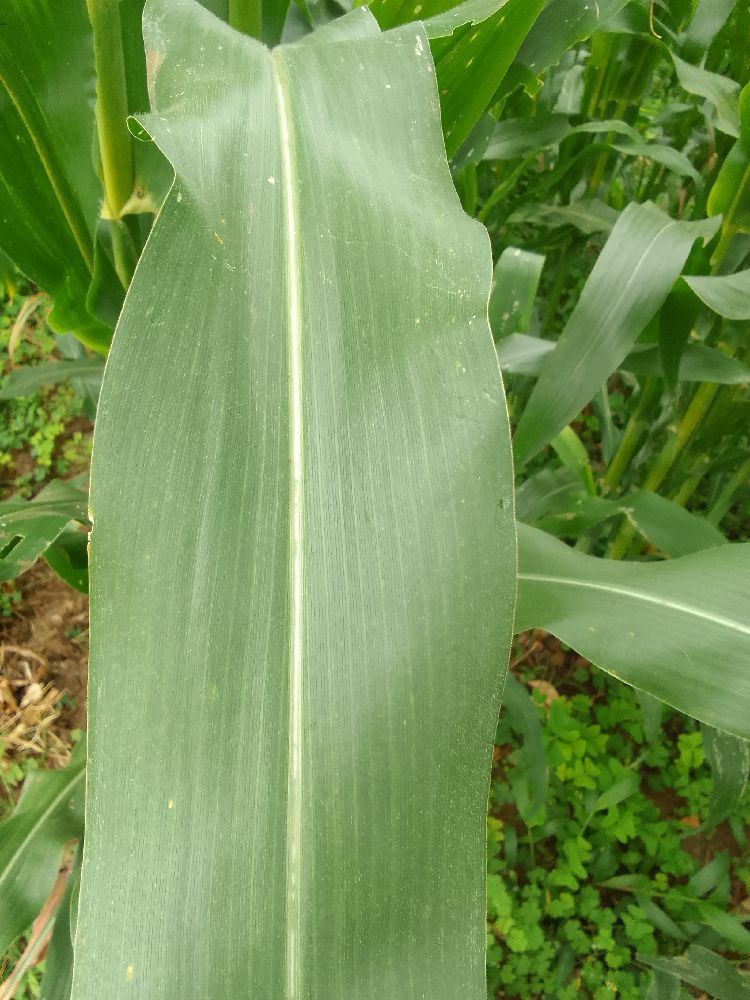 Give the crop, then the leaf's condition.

maize, healthy
